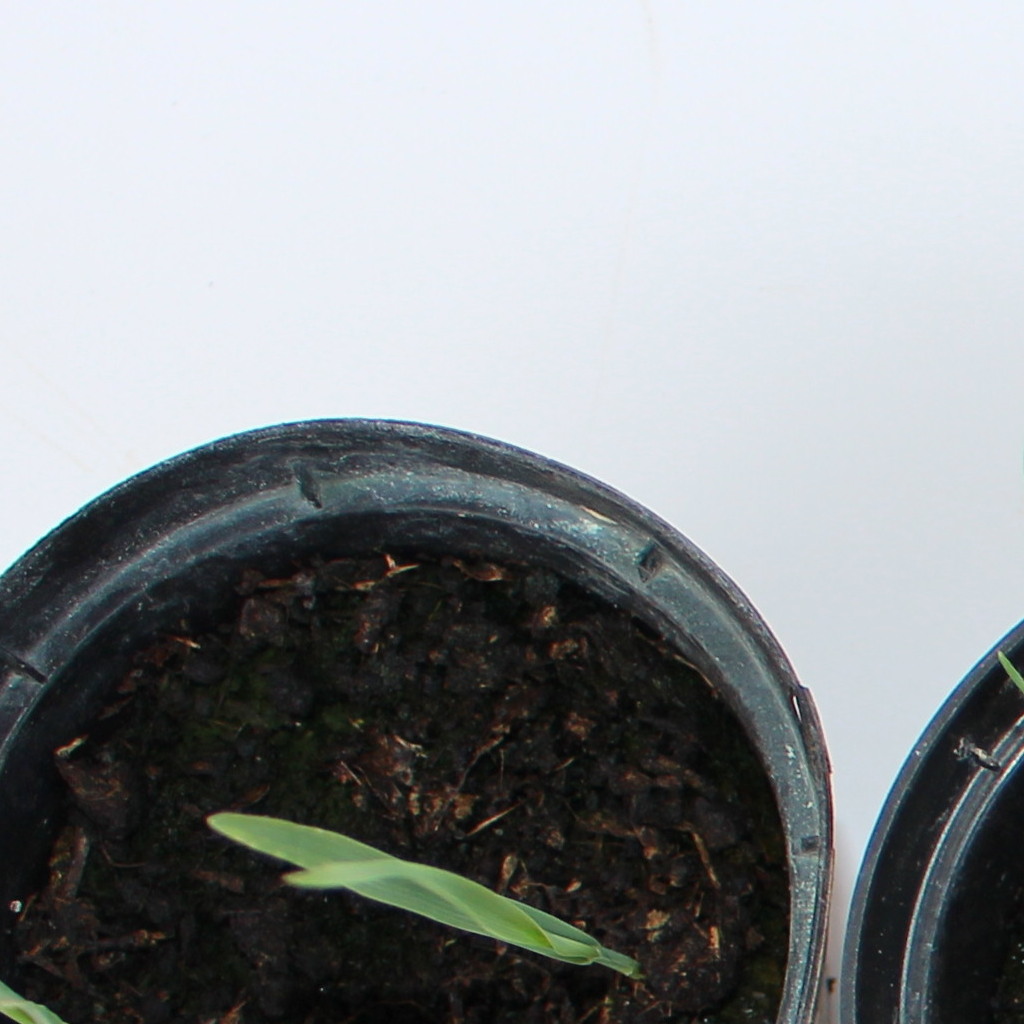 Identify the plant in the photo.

Avena sterilis
